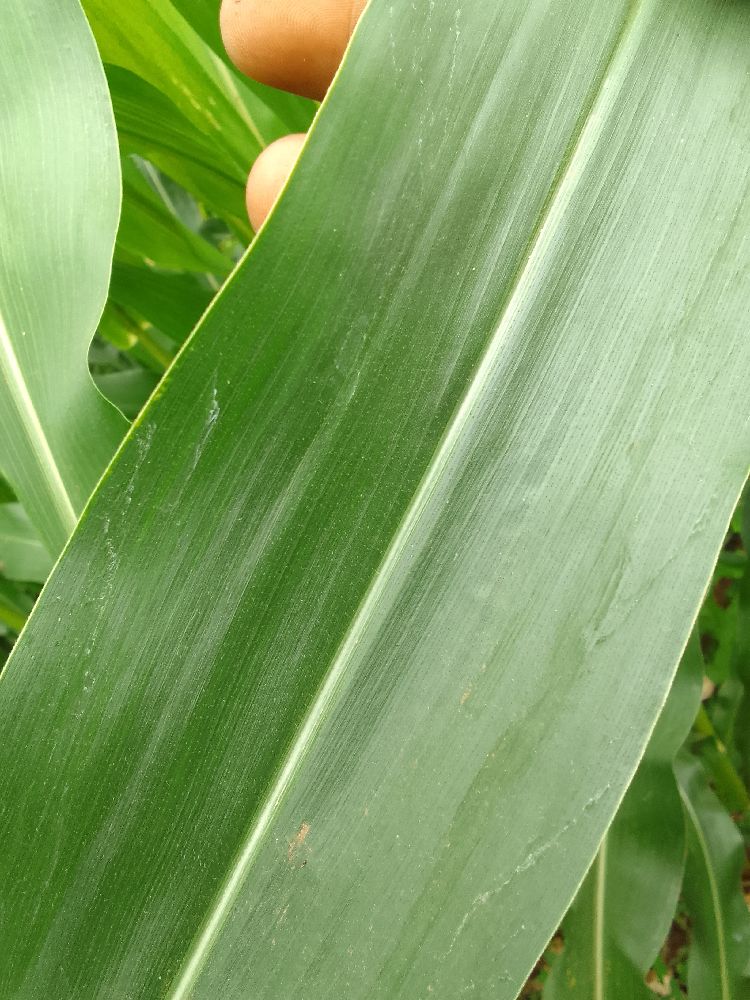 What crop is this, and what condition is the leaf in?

maize, healthy
